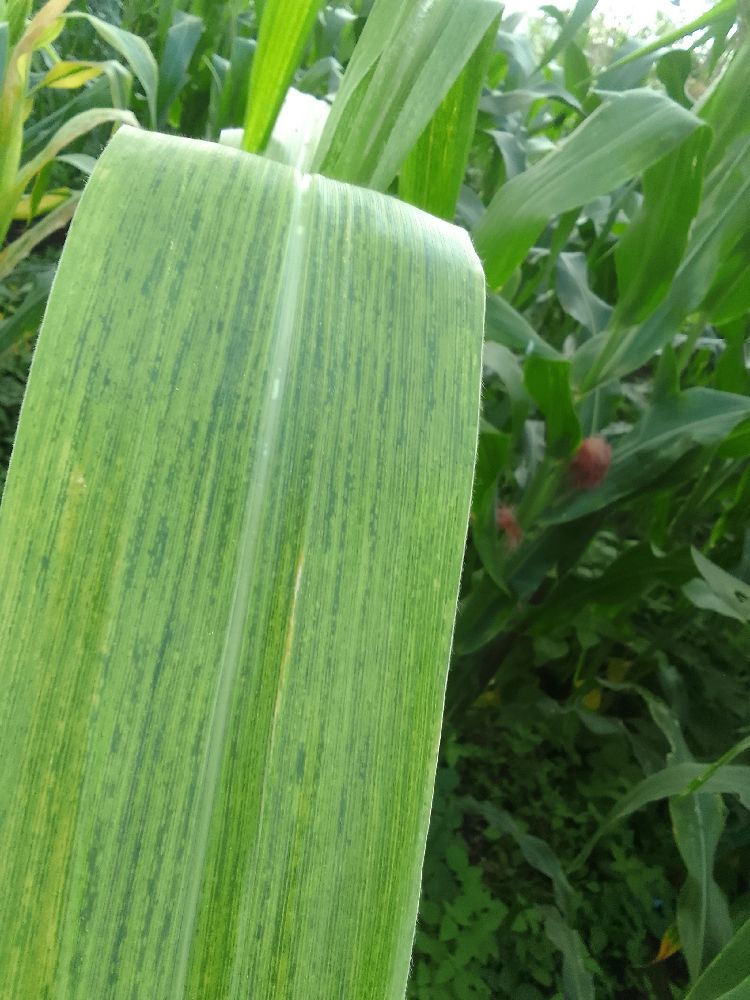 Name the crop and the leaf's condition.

maize, maize lethal necrosis
